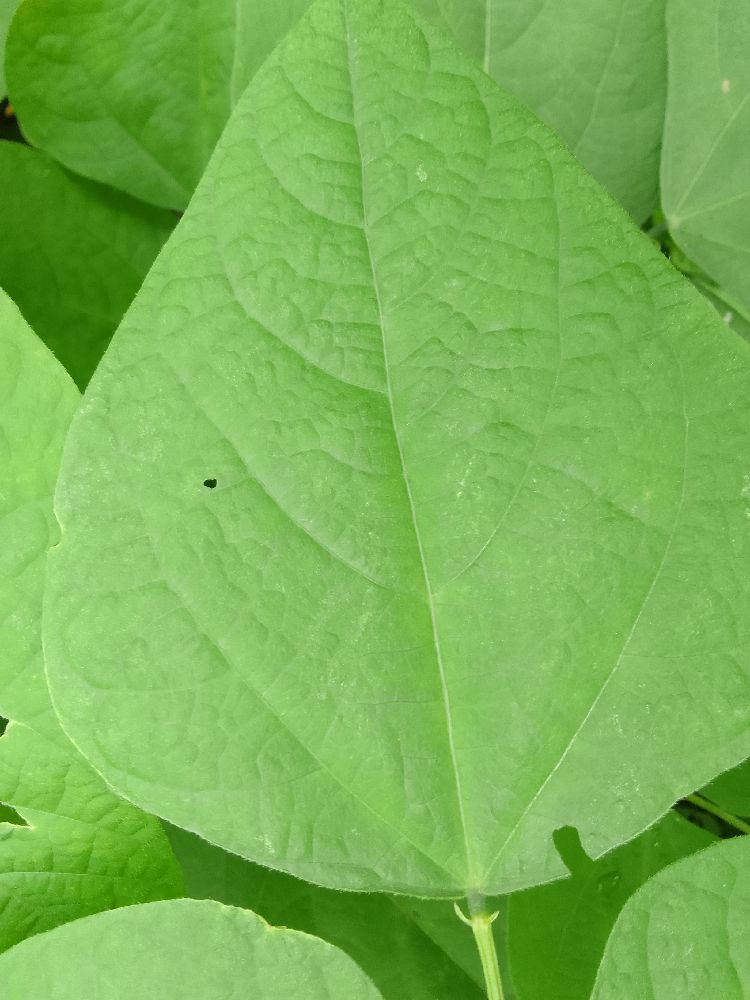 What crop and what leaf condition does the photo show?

common bean, healthy
